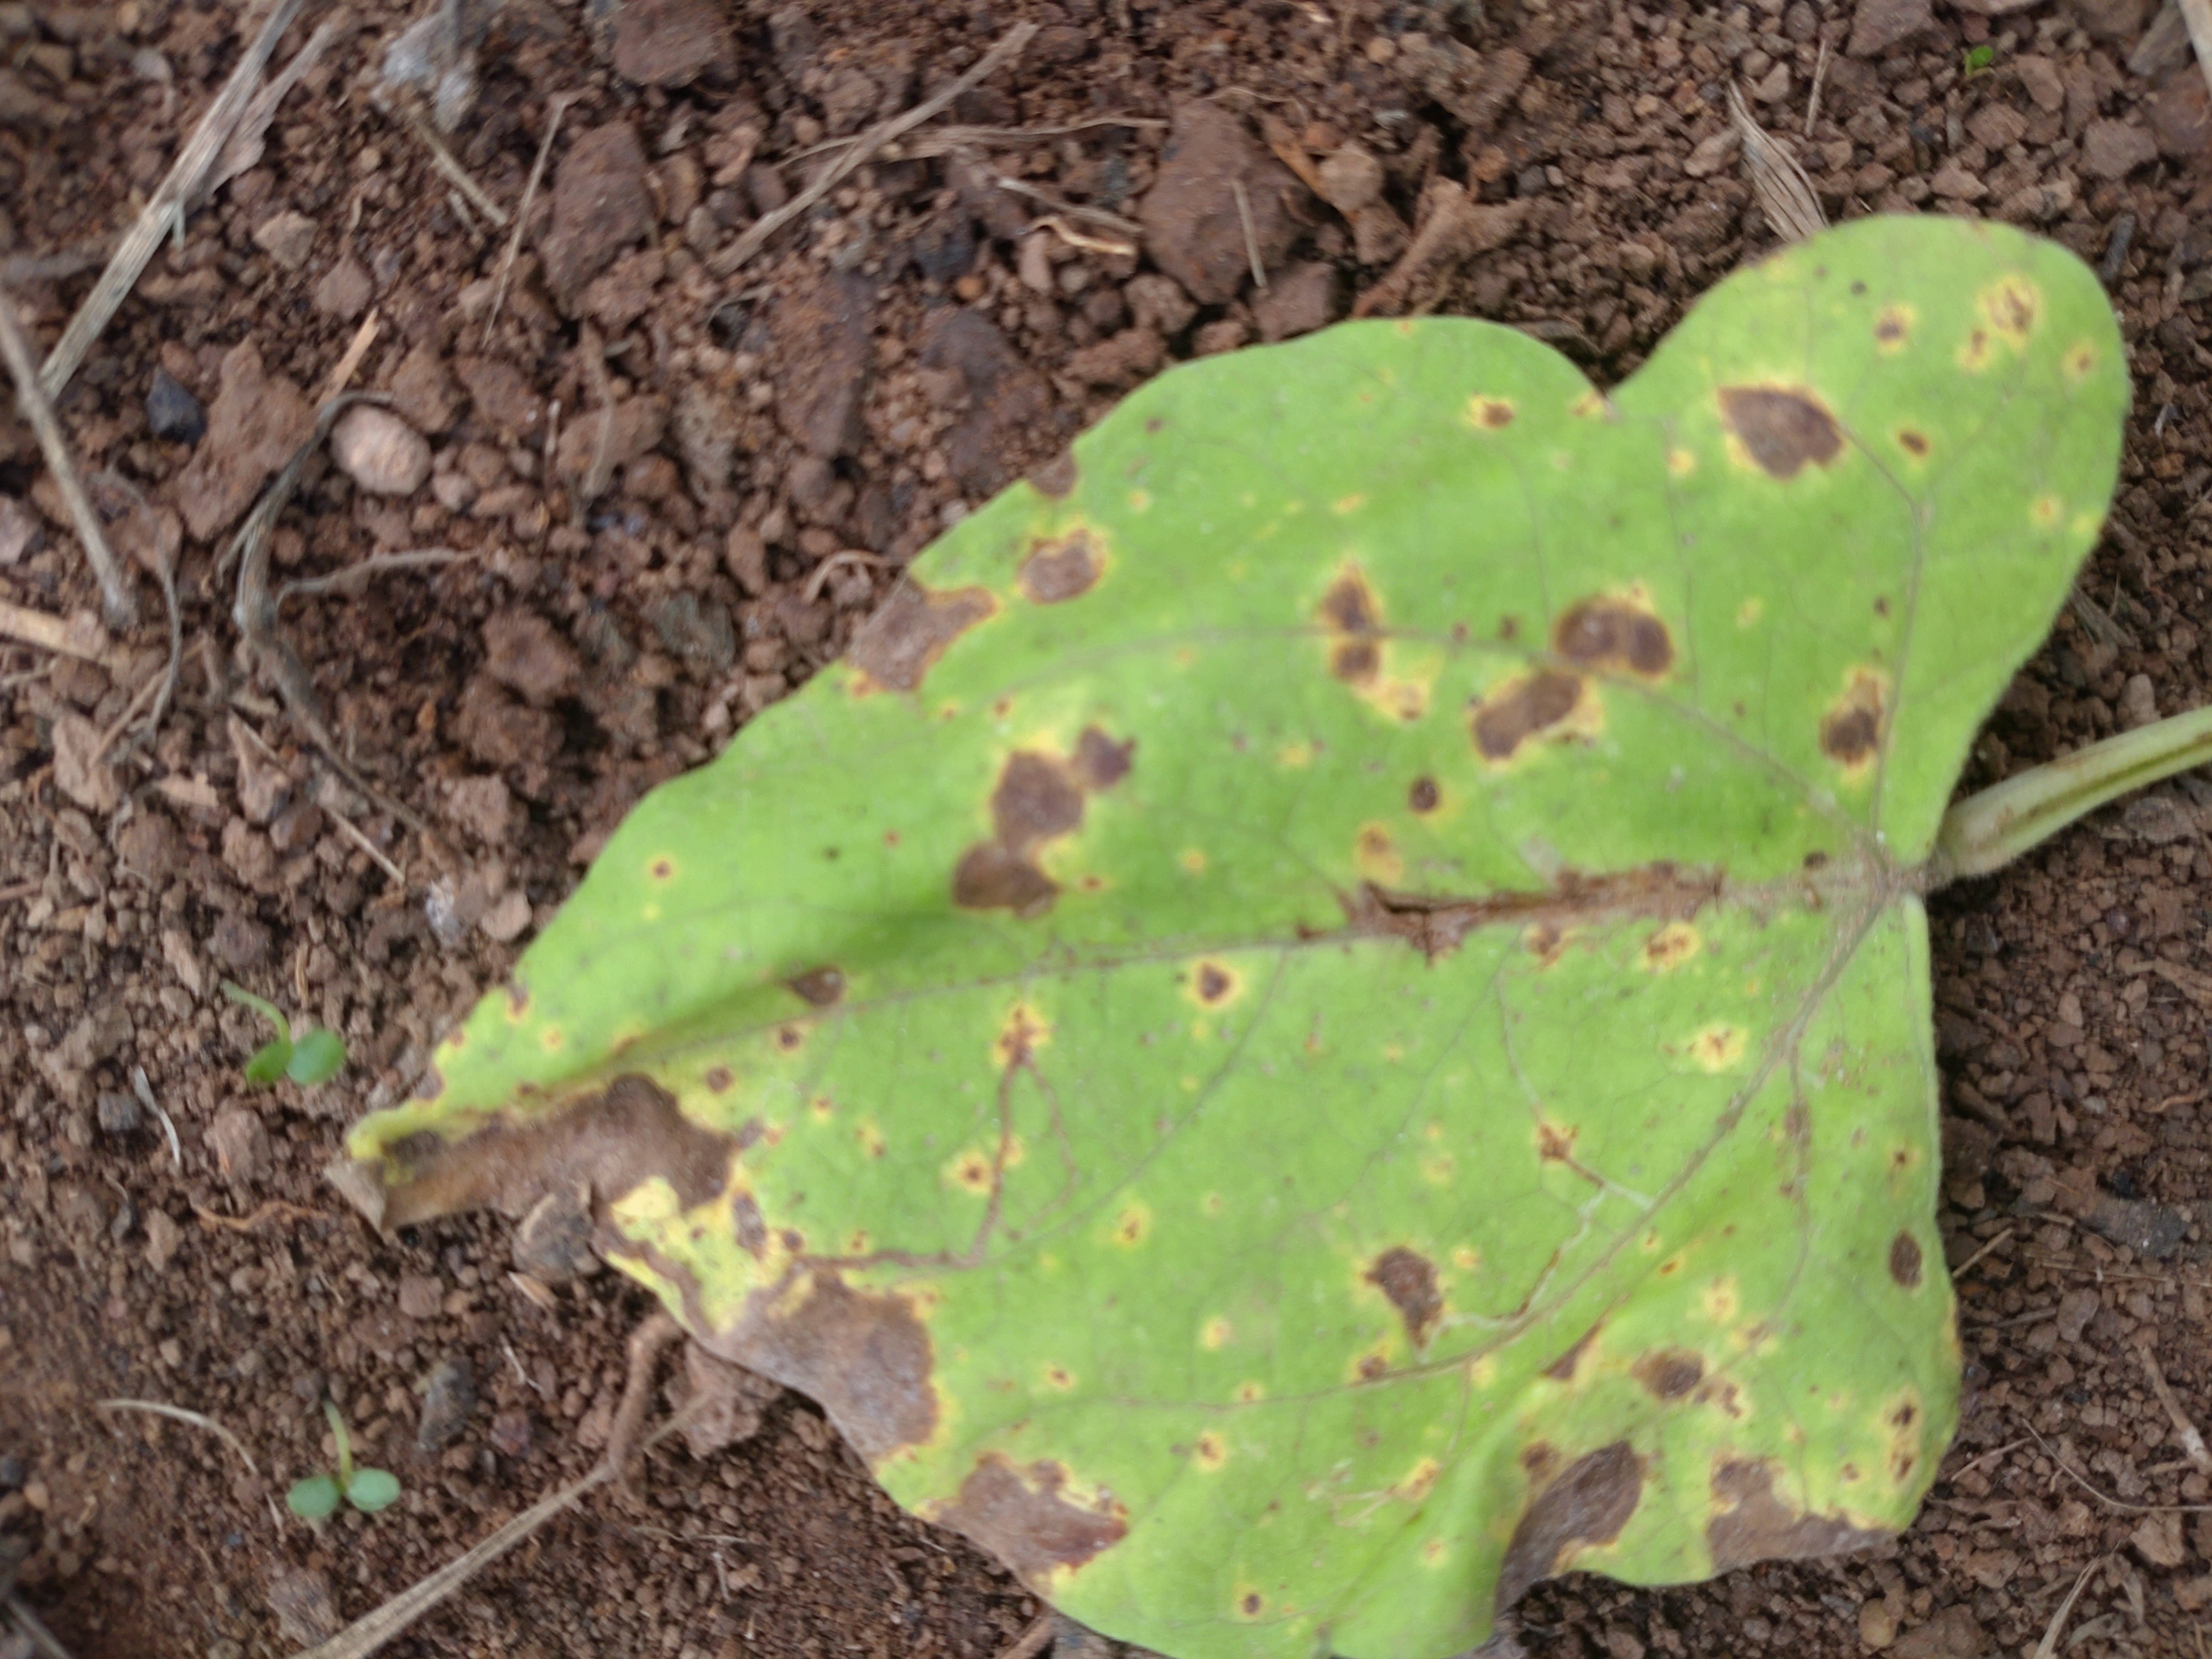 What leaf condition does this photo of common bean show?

rust
